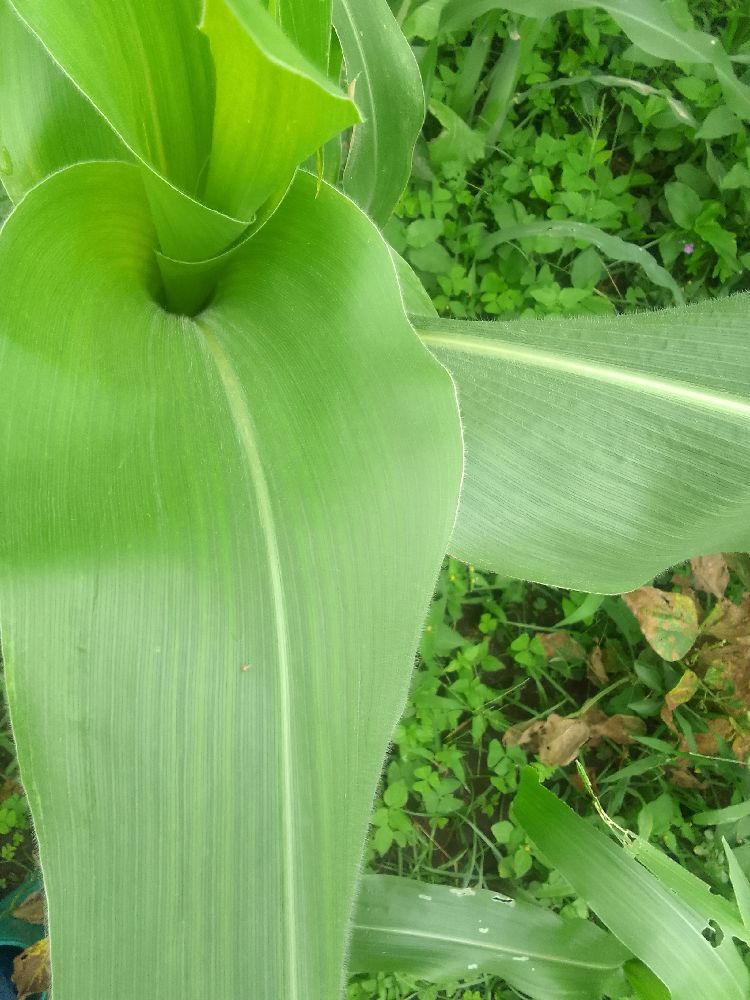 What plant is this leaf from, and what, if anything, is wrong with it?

maize, healthy
